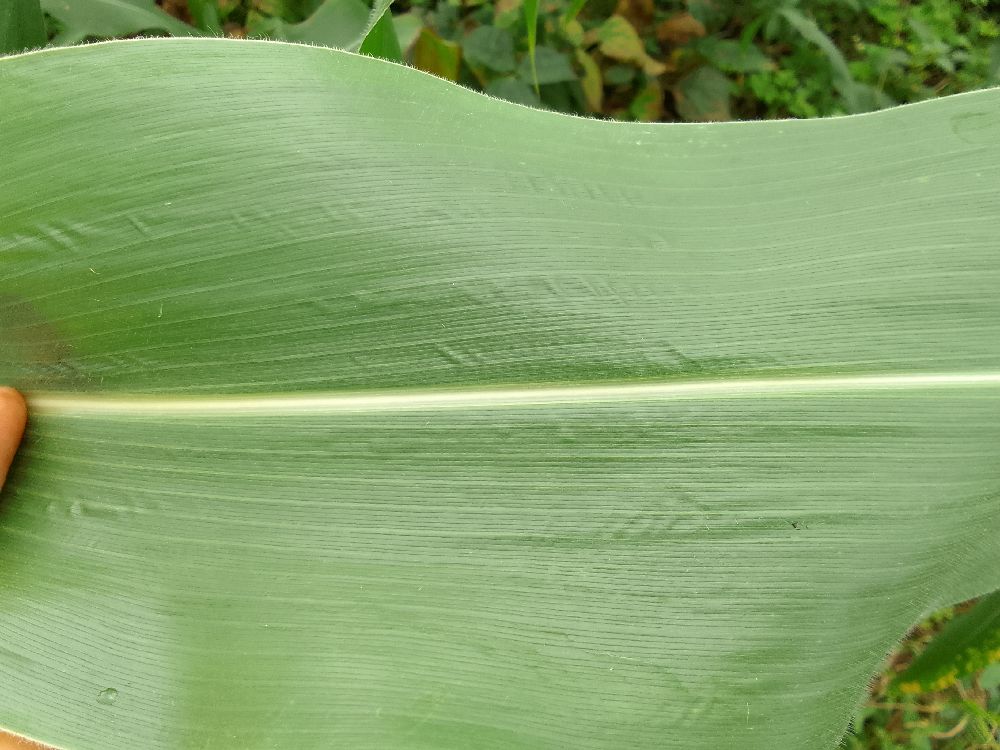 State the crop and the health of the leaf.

maize, healthy
